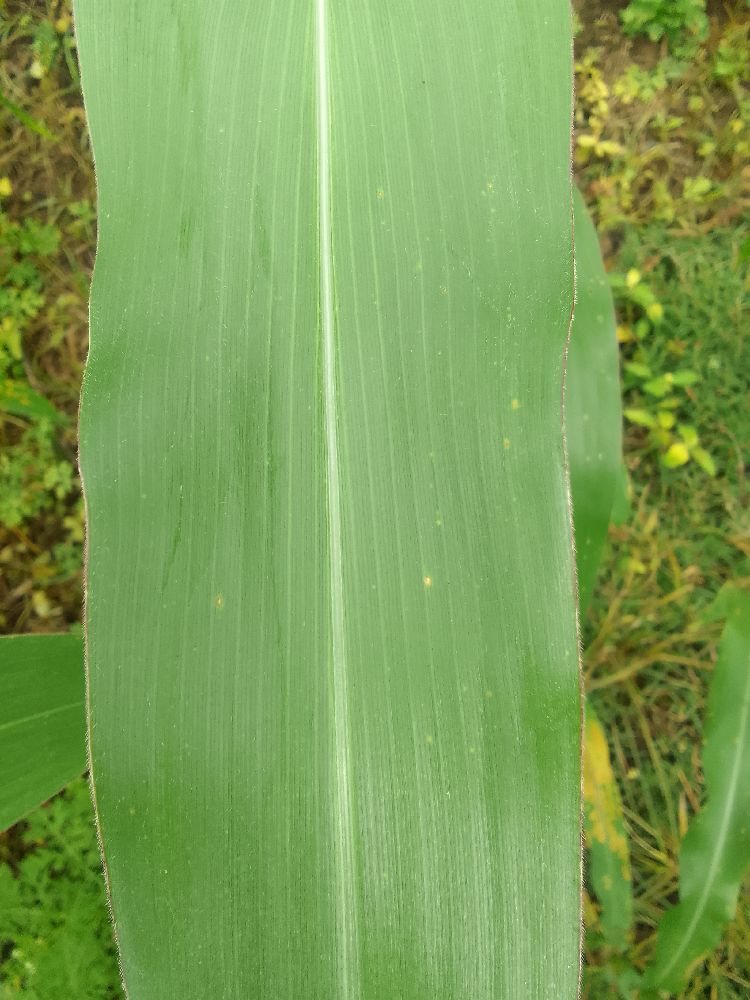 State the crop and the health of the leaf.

maize, healthy
